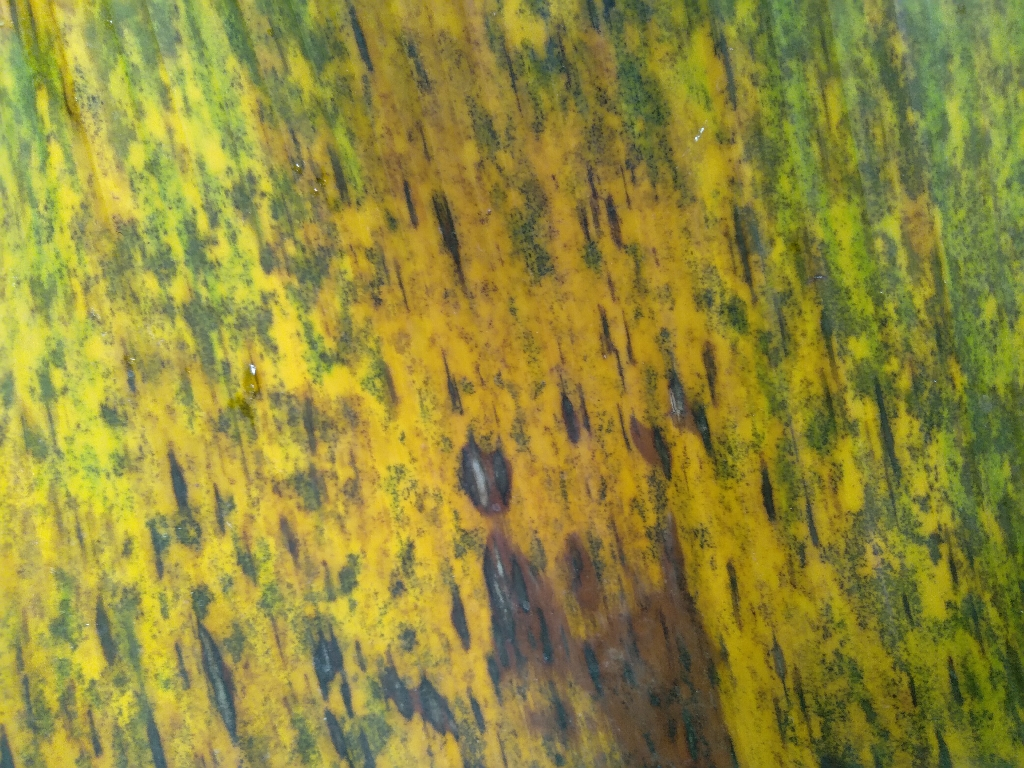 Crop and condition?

banana, black sigatoka
